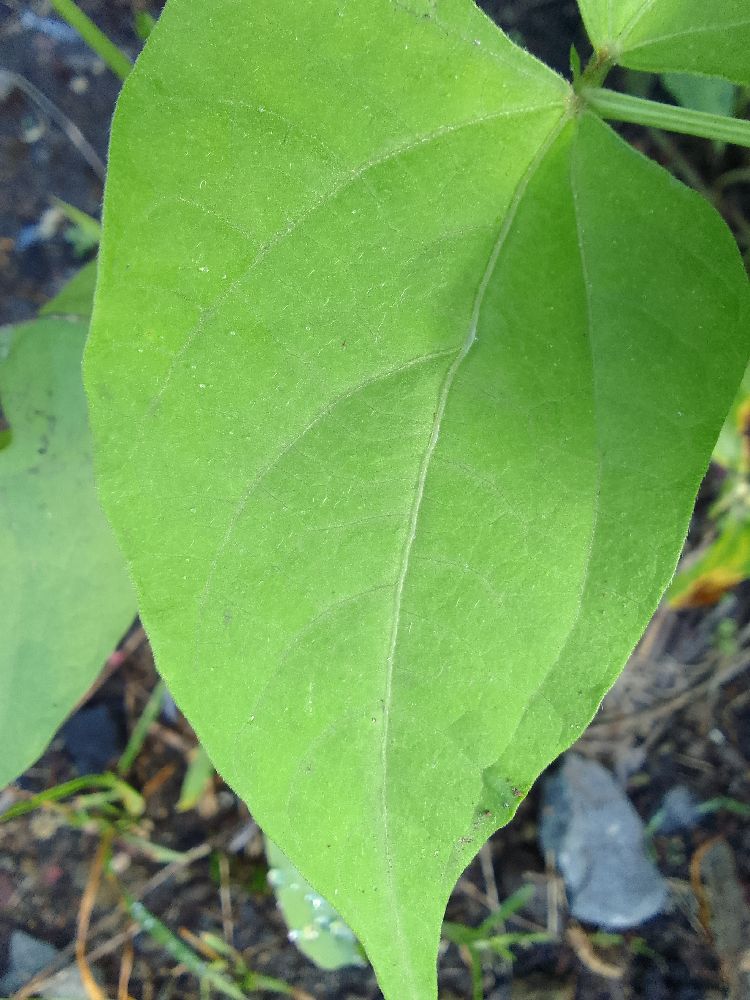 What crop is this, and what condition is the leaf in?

common bean, healthy
